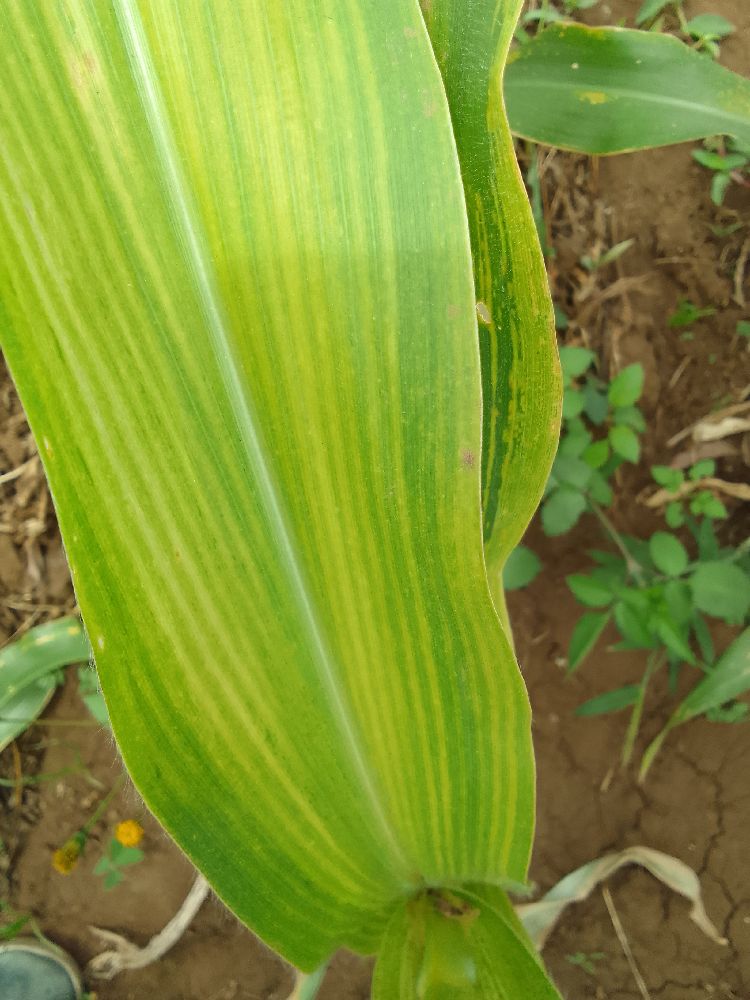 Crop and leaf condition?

maize, maize lethal necrosis
